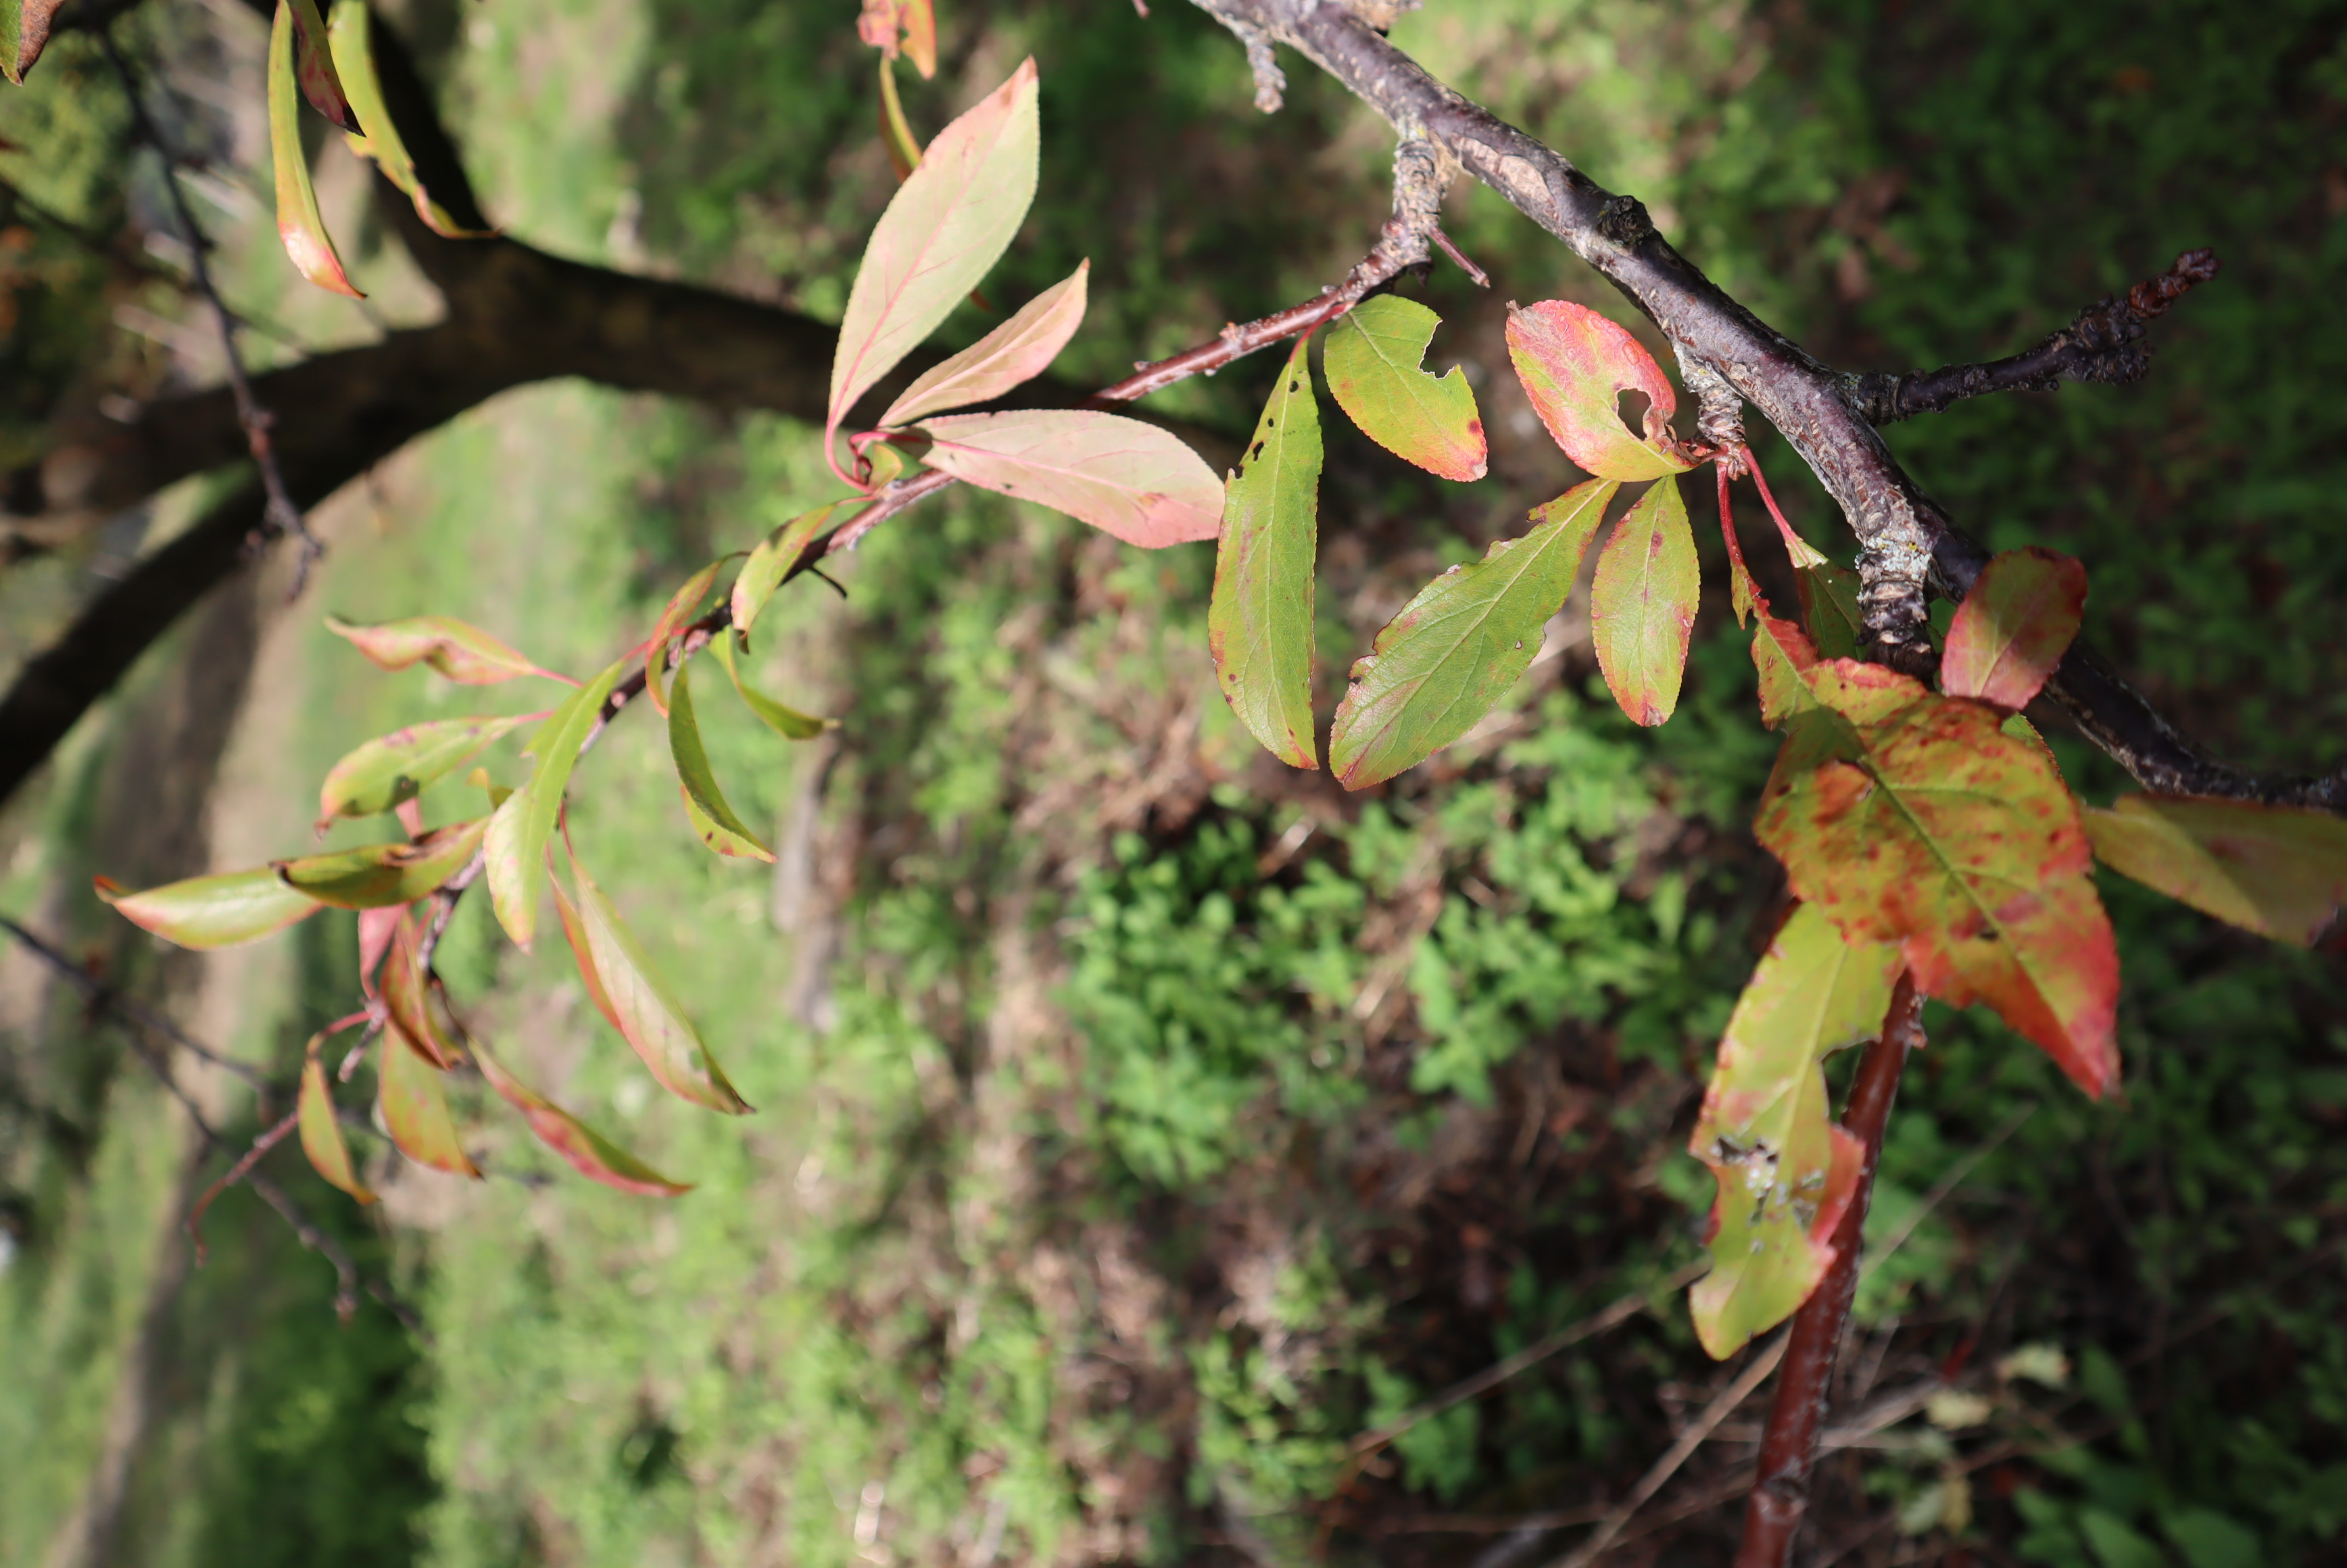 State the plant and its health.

plum, shot hole disease
